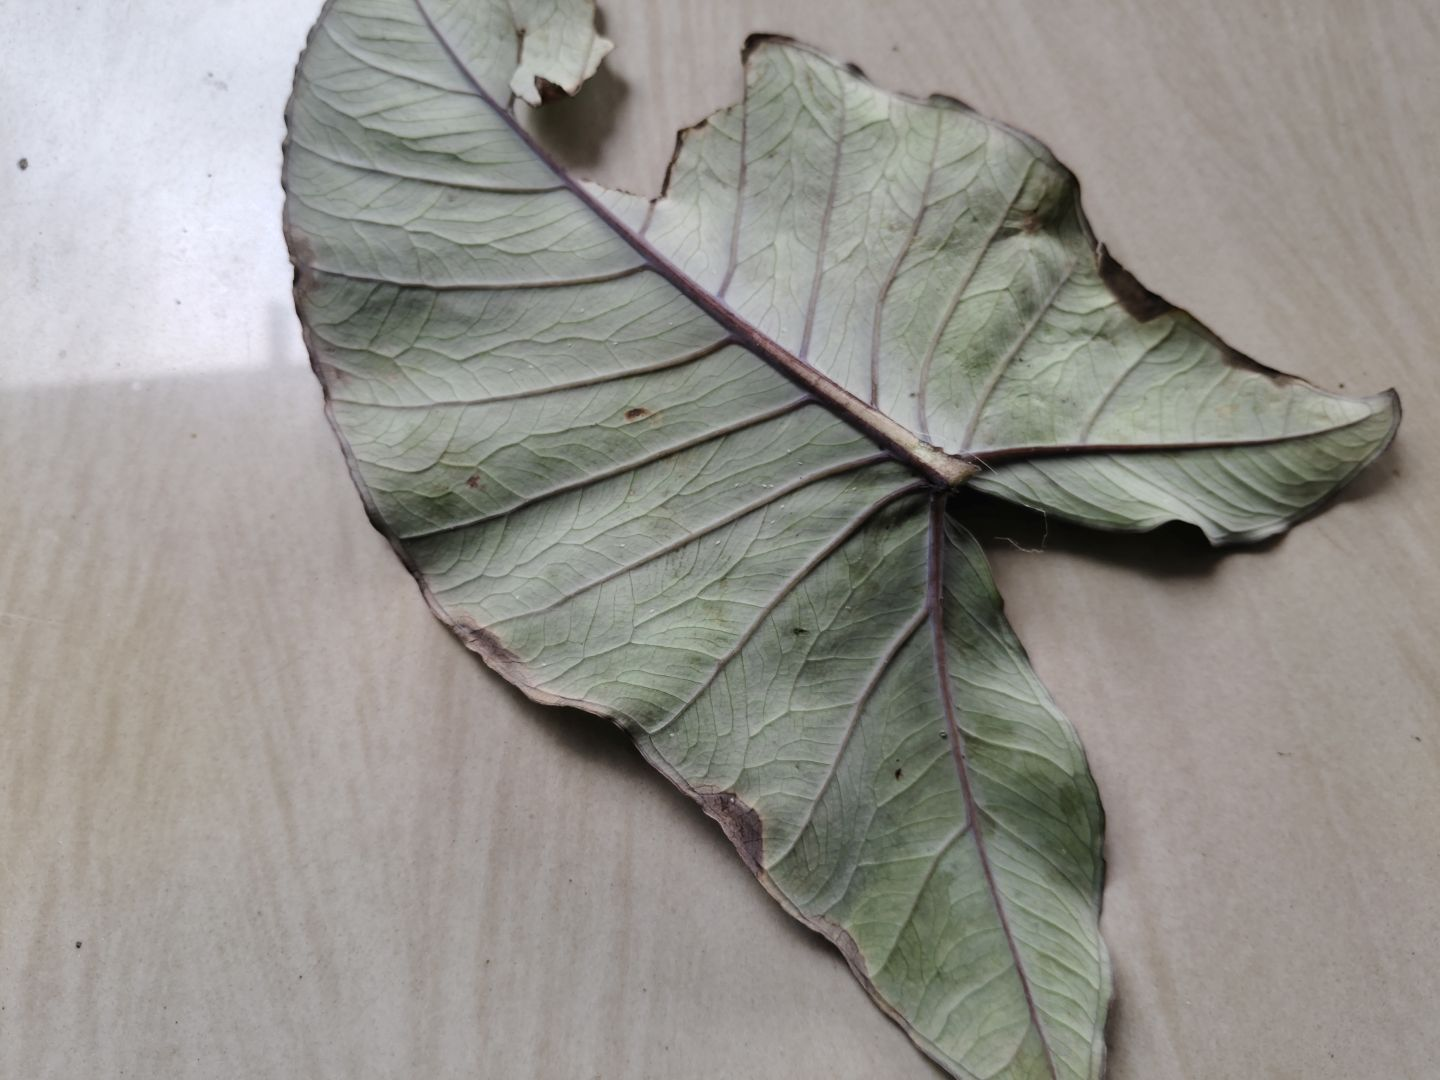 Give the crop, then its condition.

taro, leaf blight
